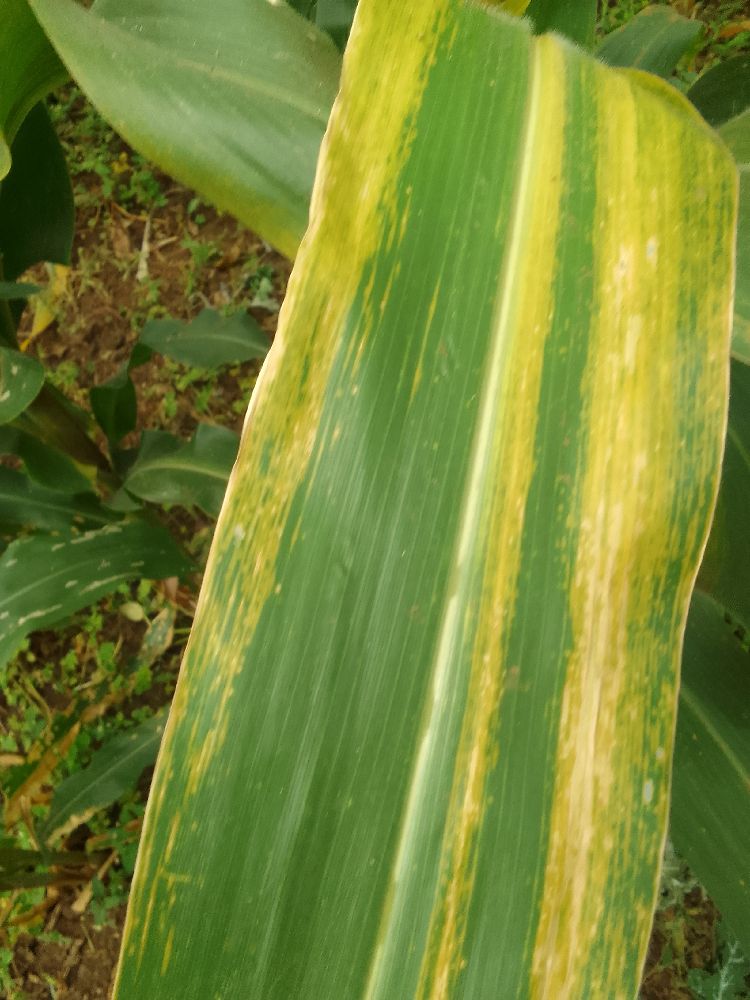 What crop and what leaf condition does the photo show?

maize, maize lethal necrosis
